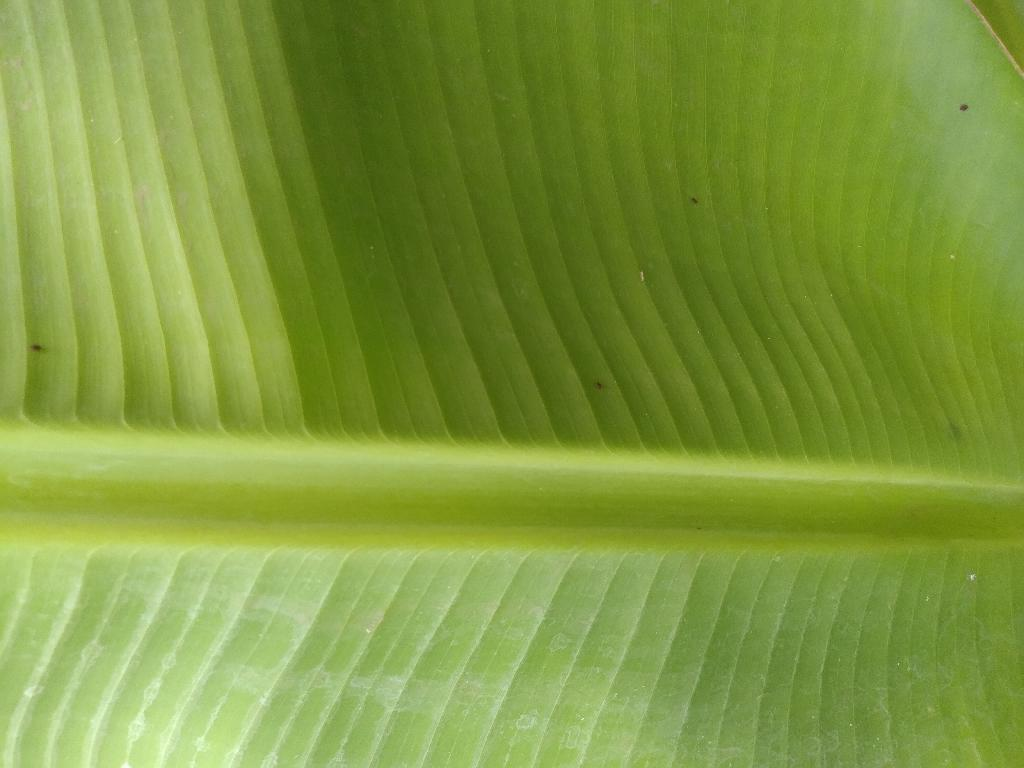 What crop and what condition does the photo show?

banana, healthy
